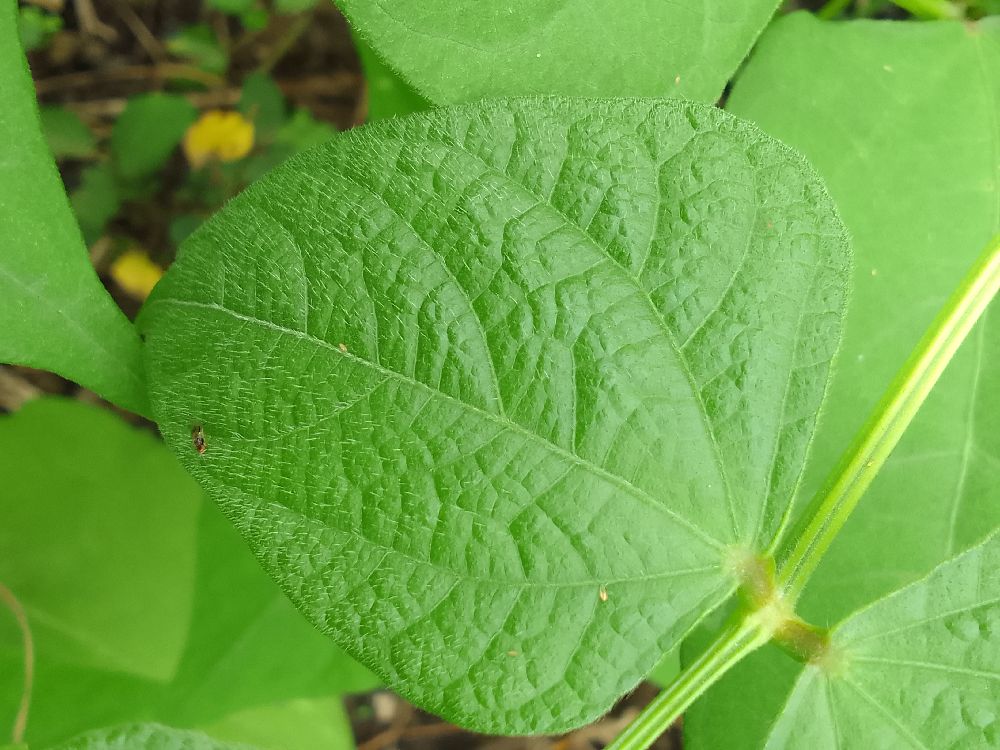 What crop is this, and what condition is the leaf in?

common bean, healthy
